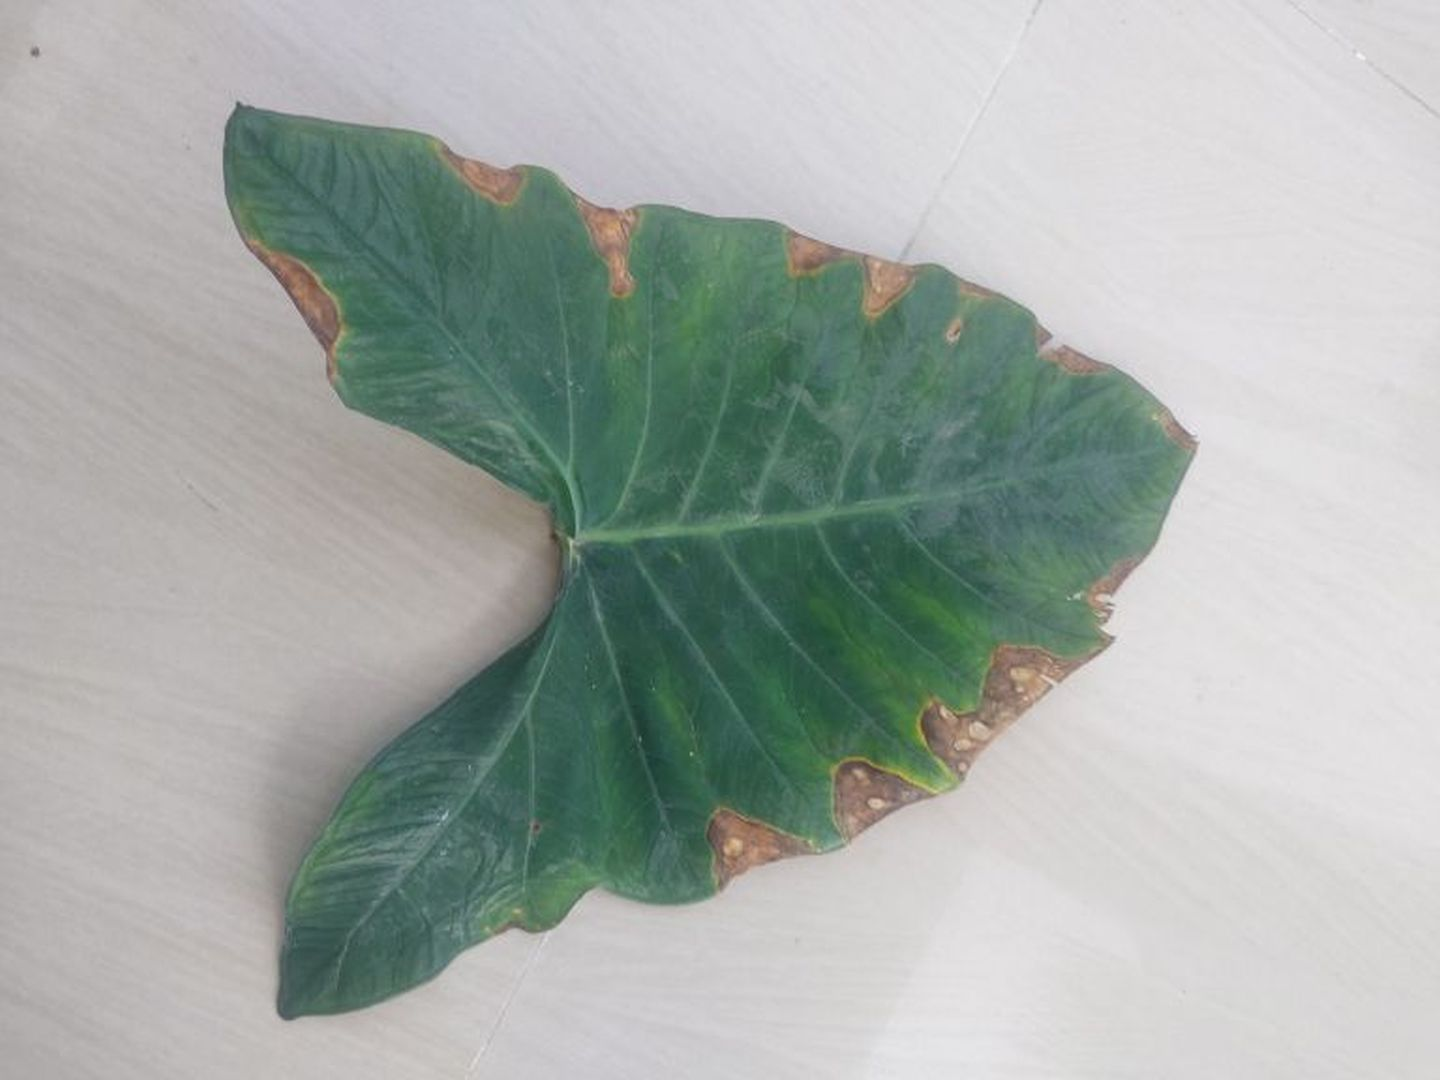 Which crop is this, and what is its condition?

taro, leaf blight
